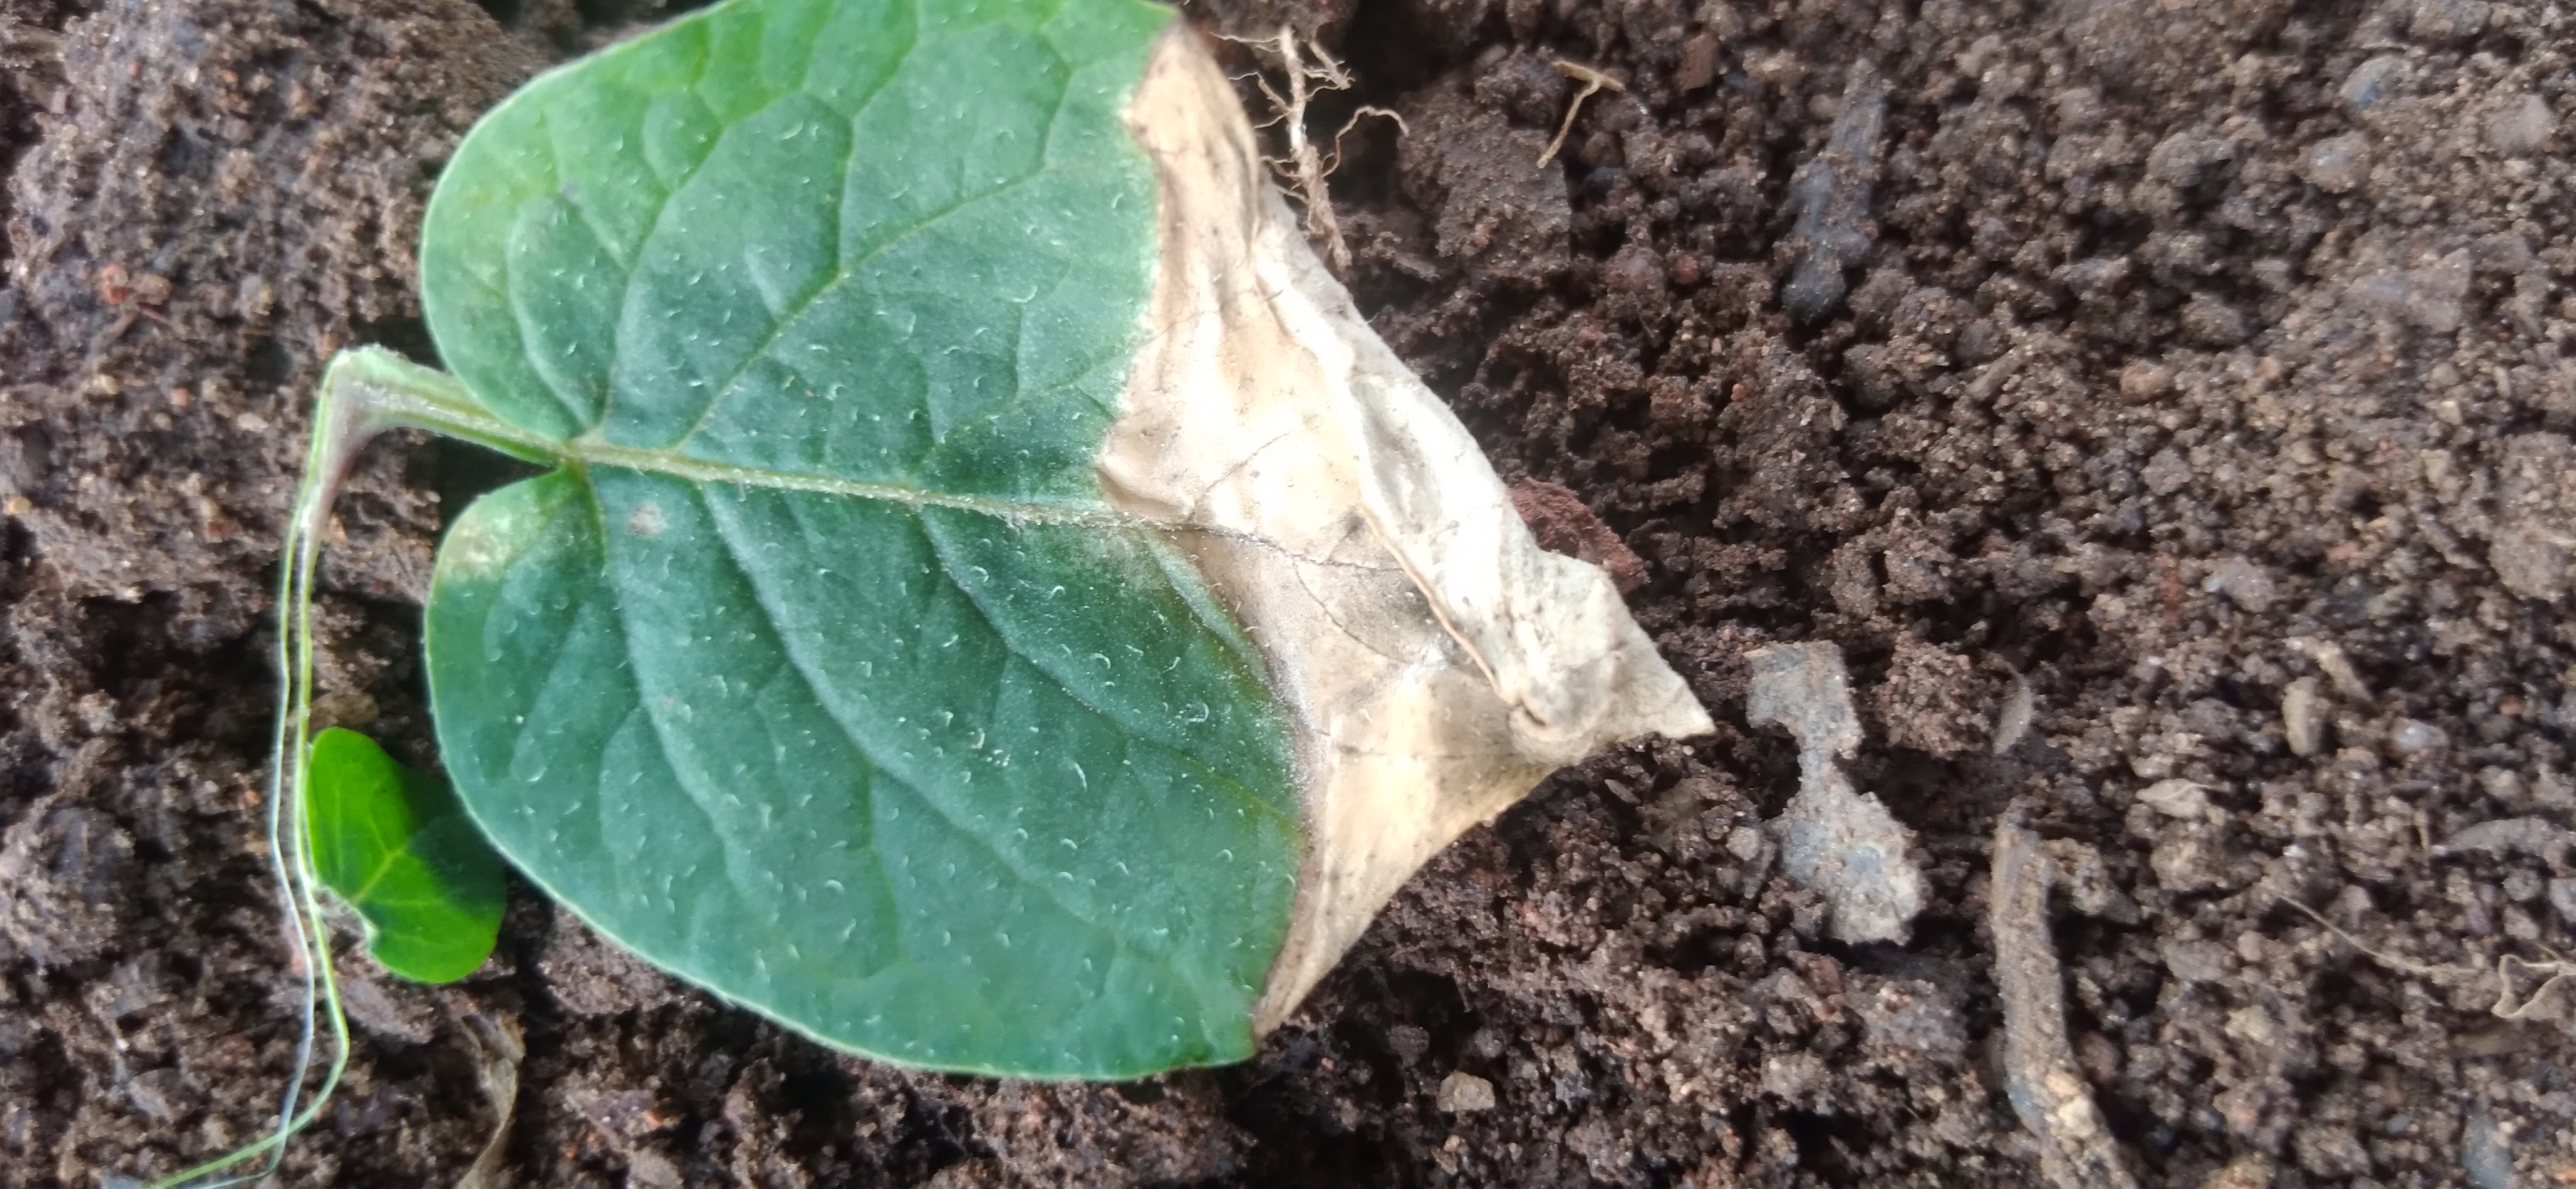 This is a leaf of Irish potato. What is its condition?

early blight
